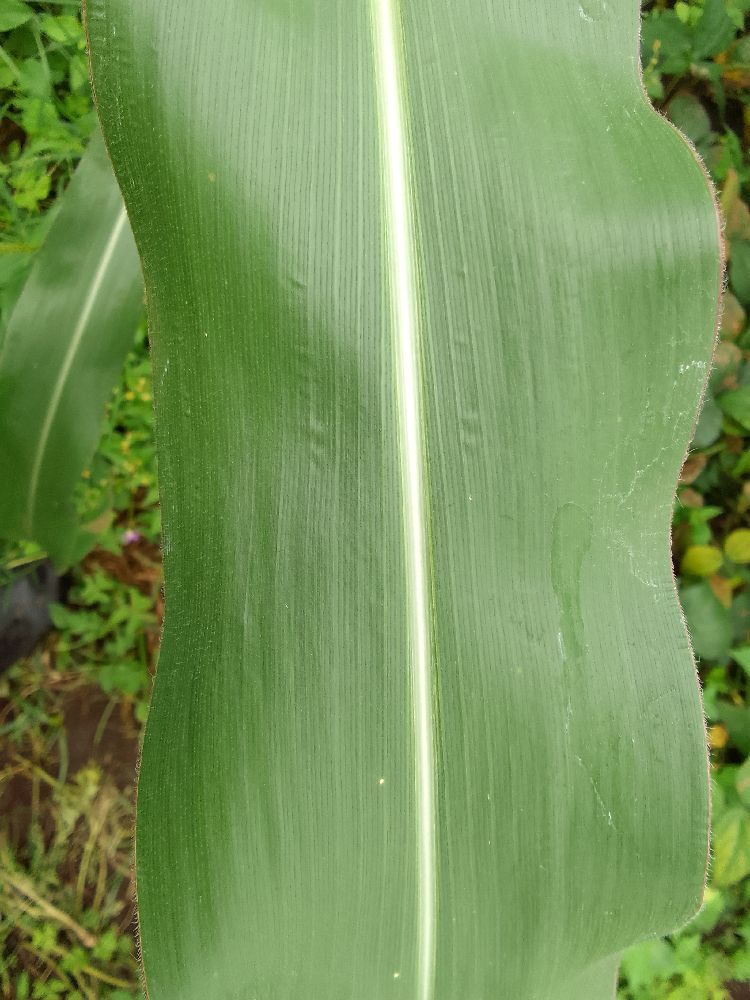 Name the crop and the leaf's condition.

maize, healthy
